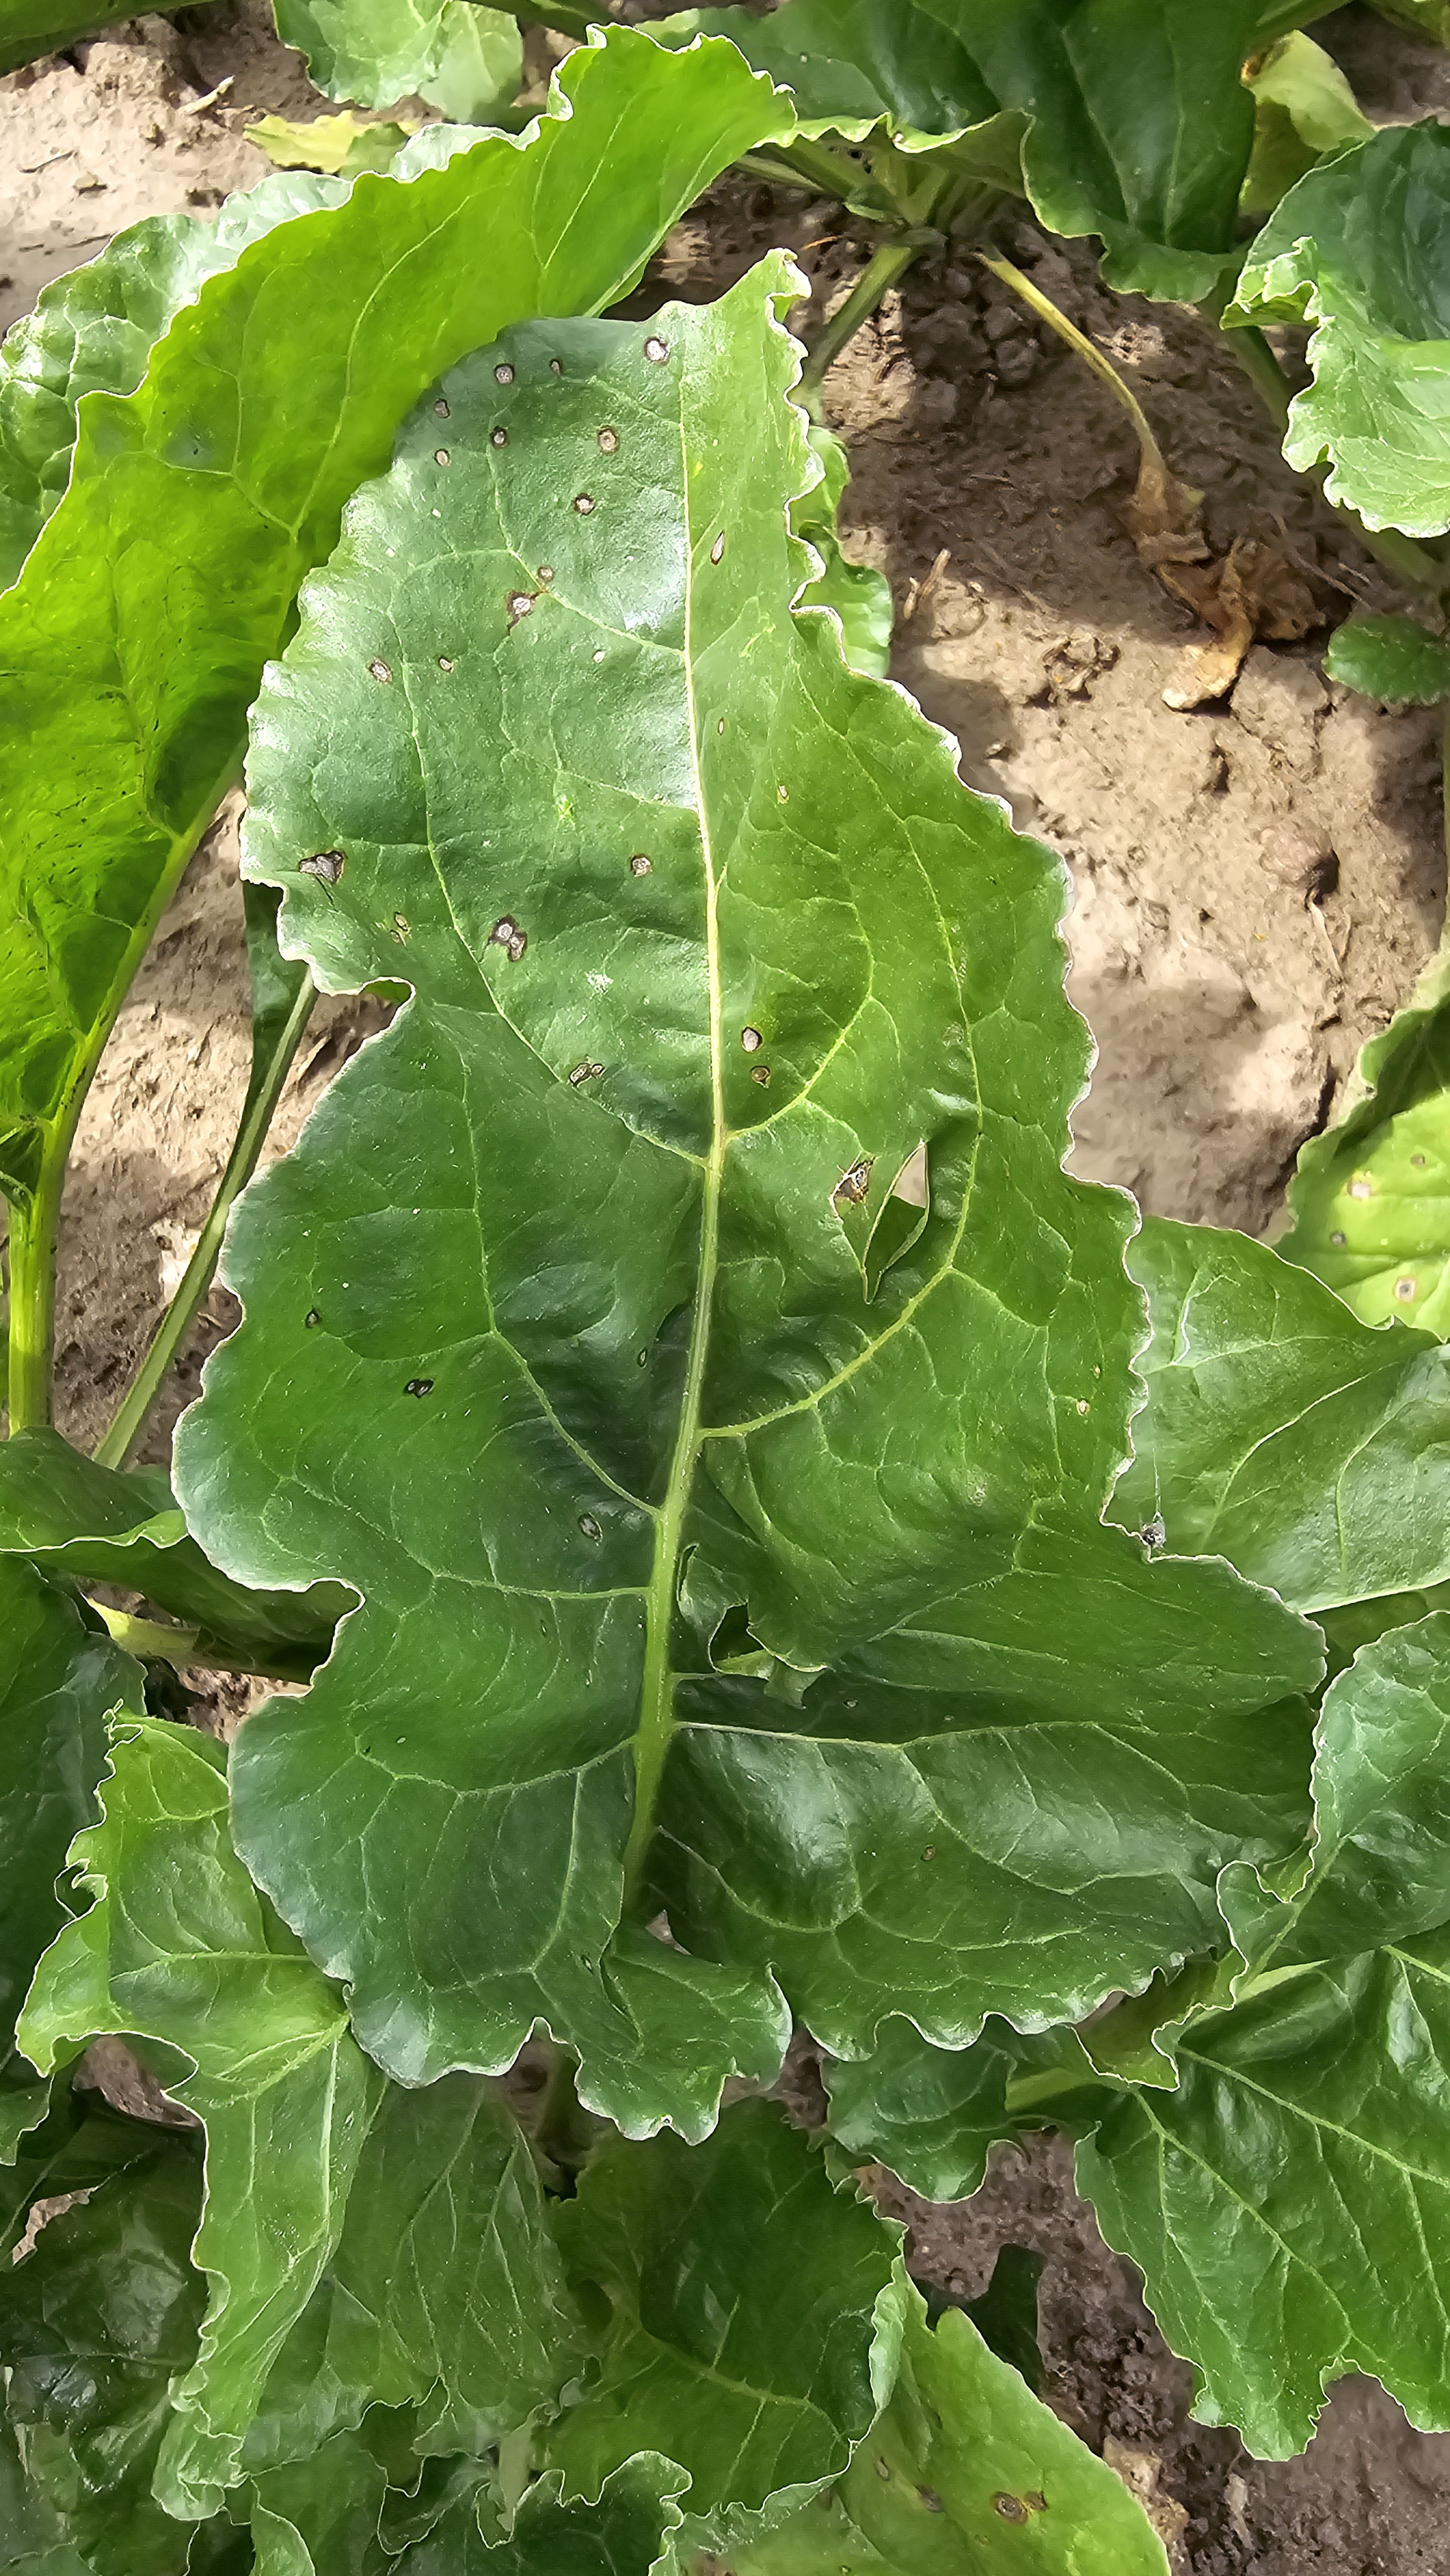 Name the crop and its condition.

beet, cercospora
